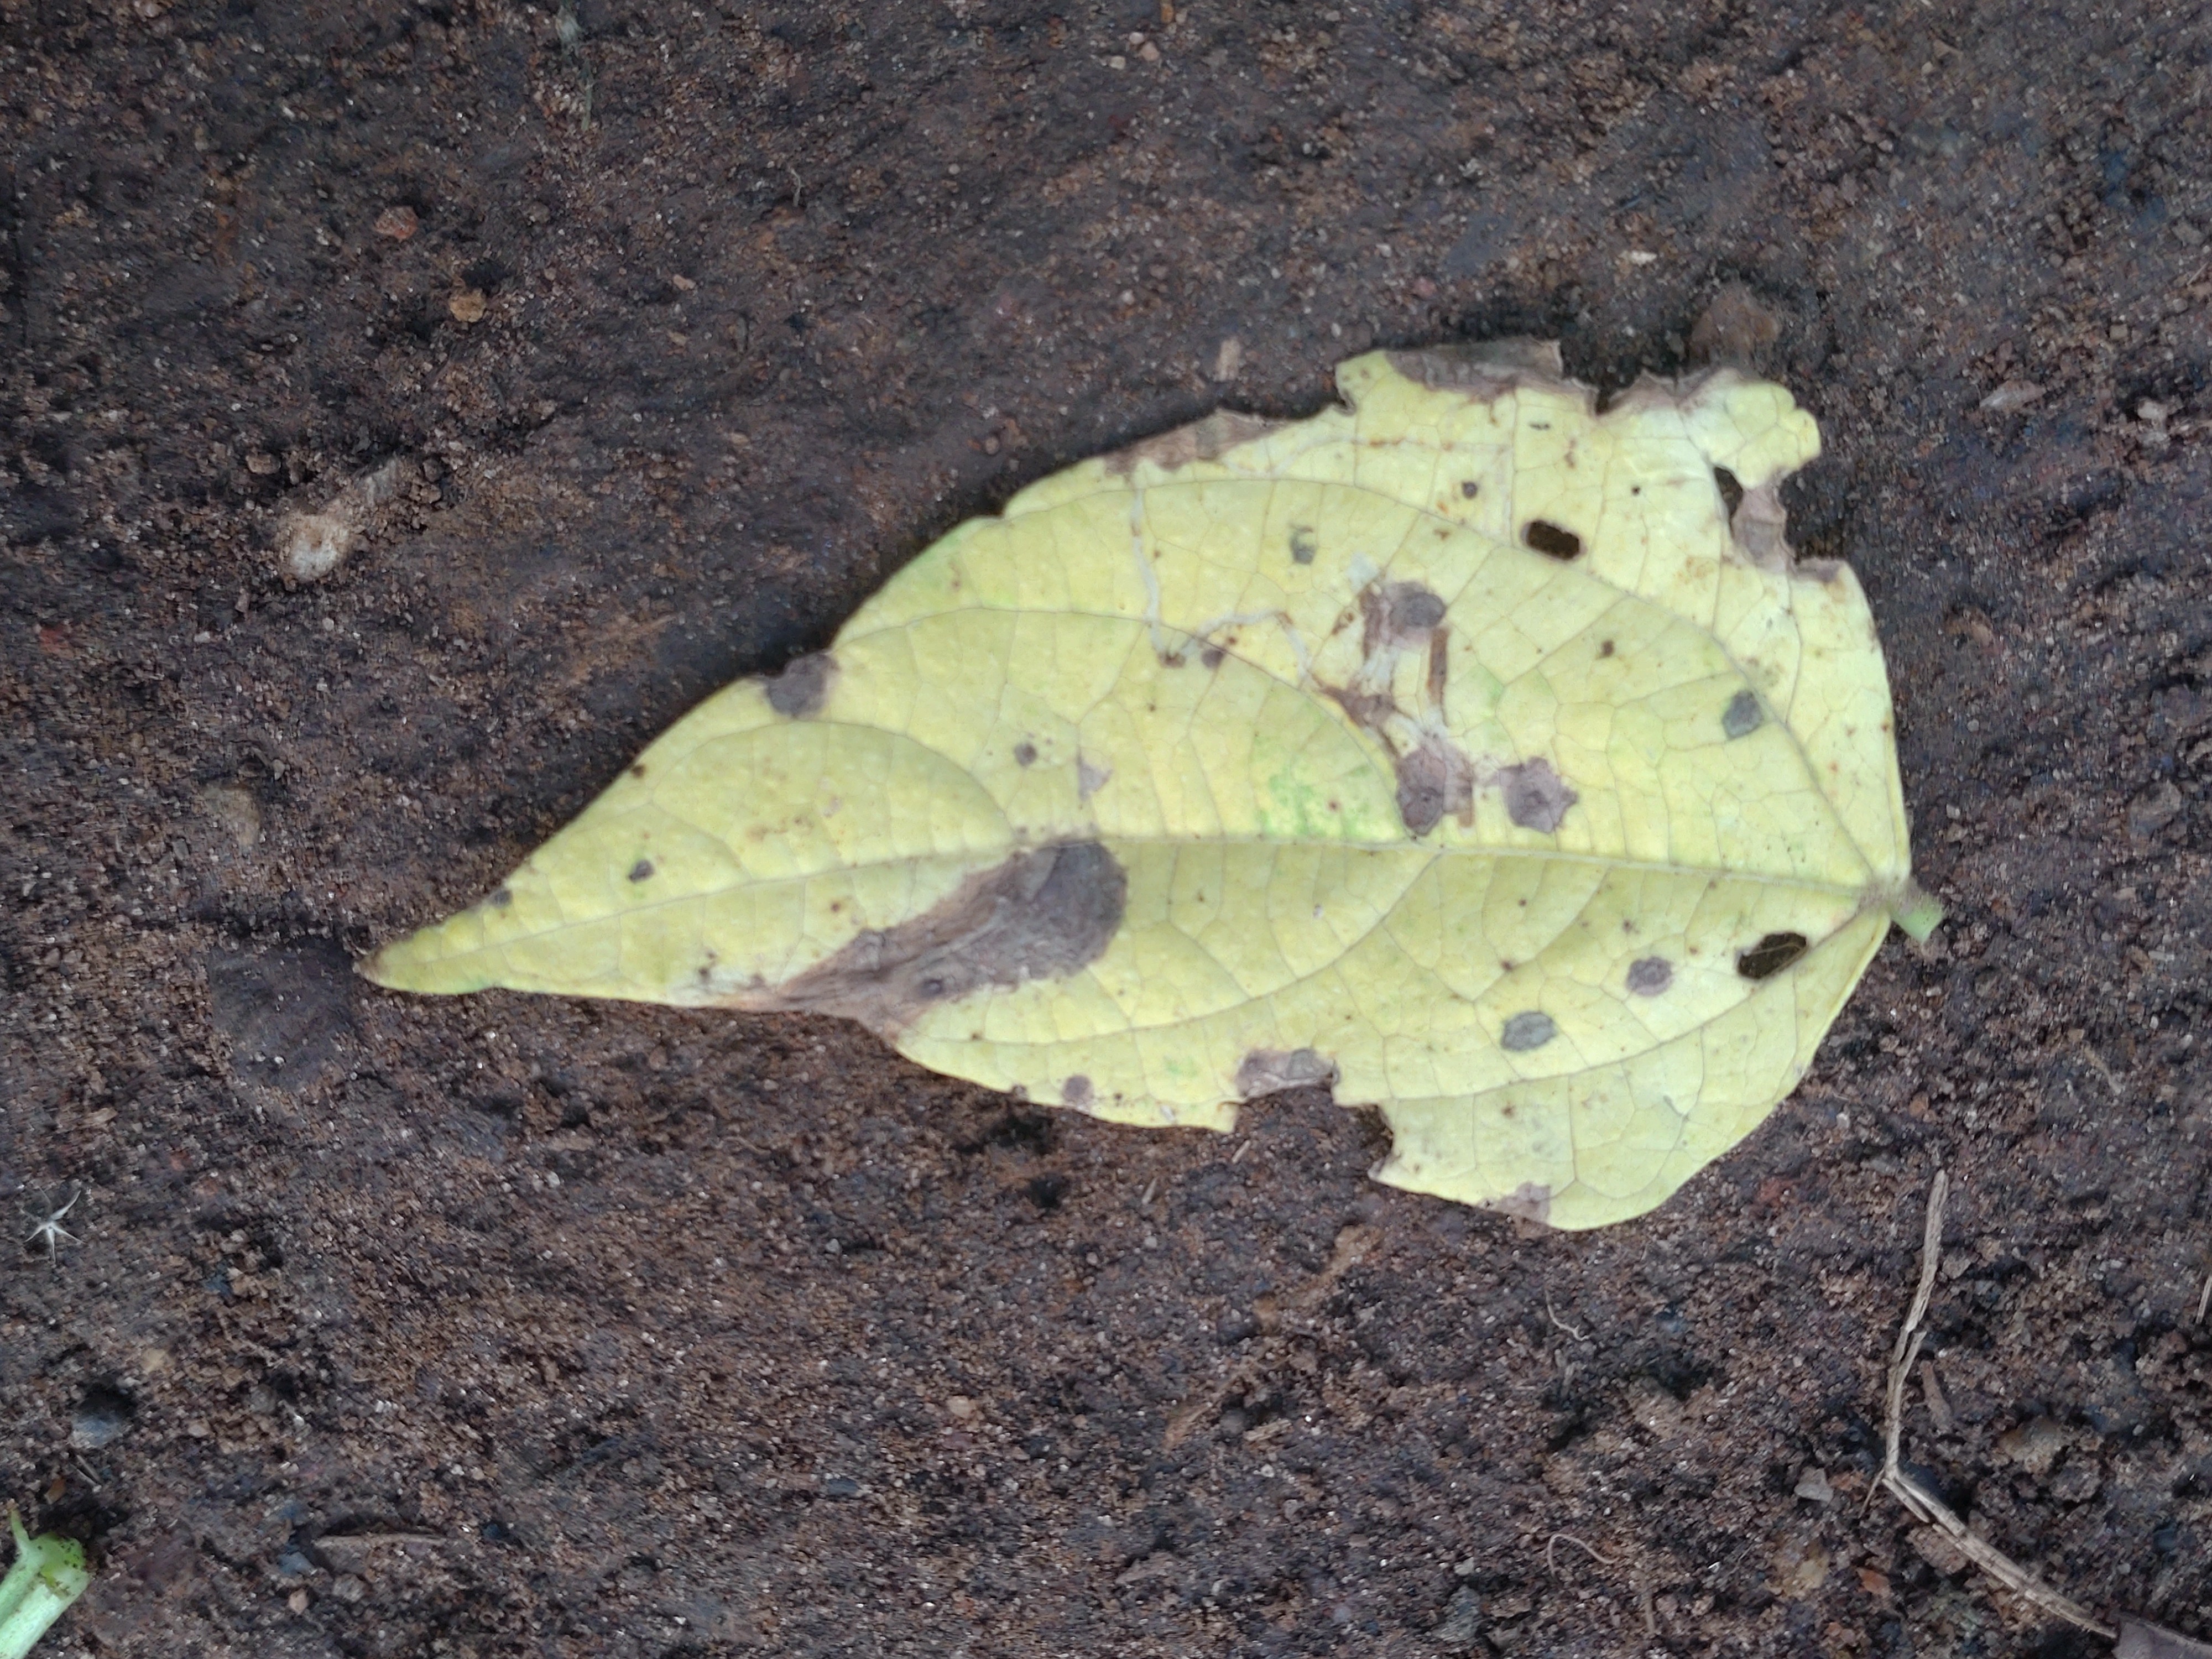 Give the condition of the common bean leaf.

anthracnose
